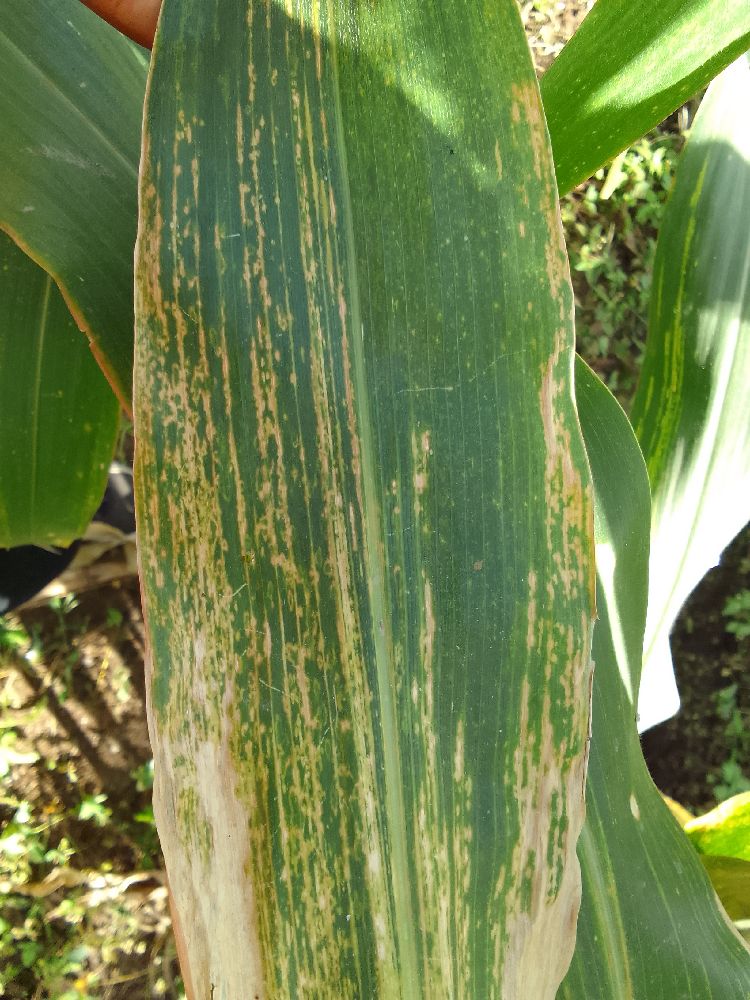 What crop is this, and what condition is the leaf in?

maize, maize lethal necrosis
